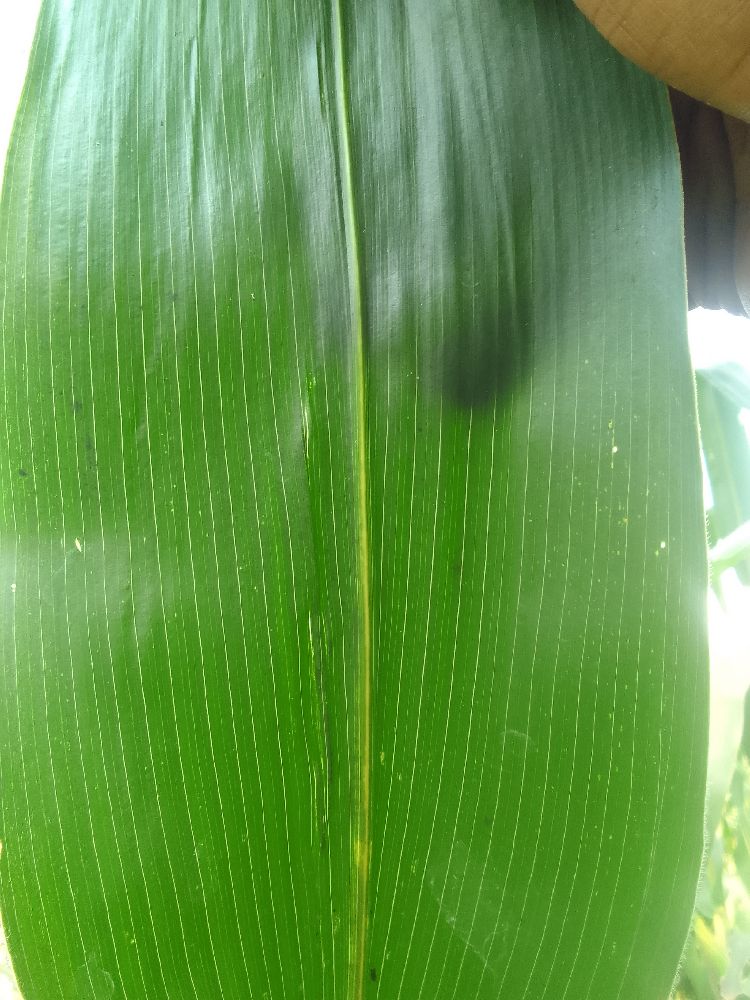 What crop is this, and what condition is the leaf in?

maize, healthy
